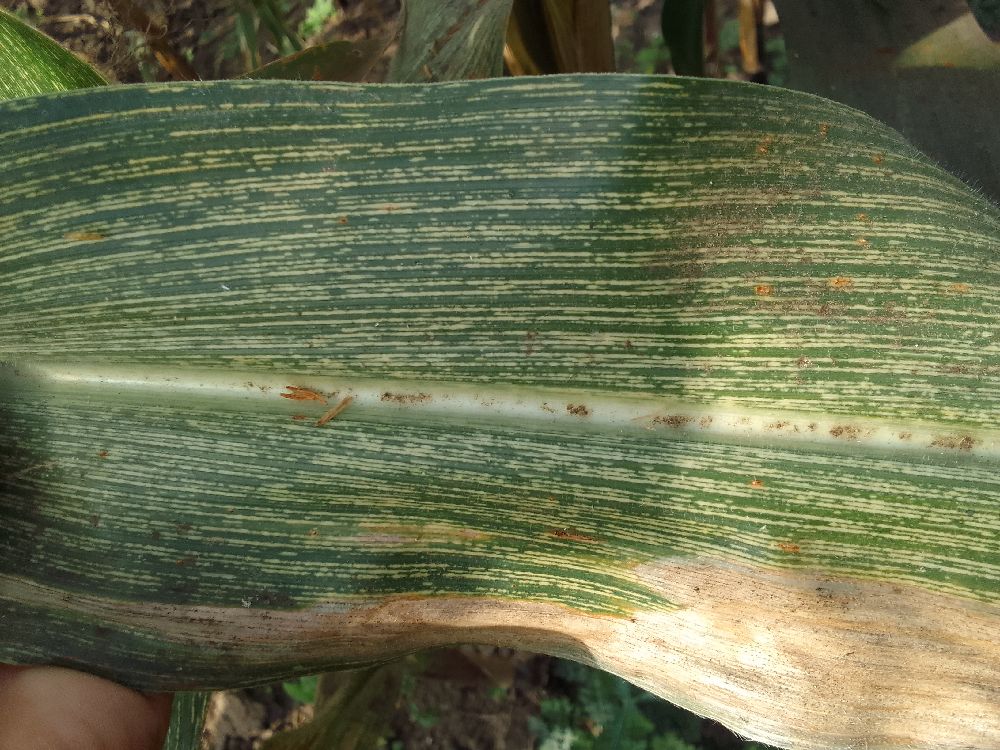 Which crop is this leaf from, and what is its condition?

maize, maize streak virus
